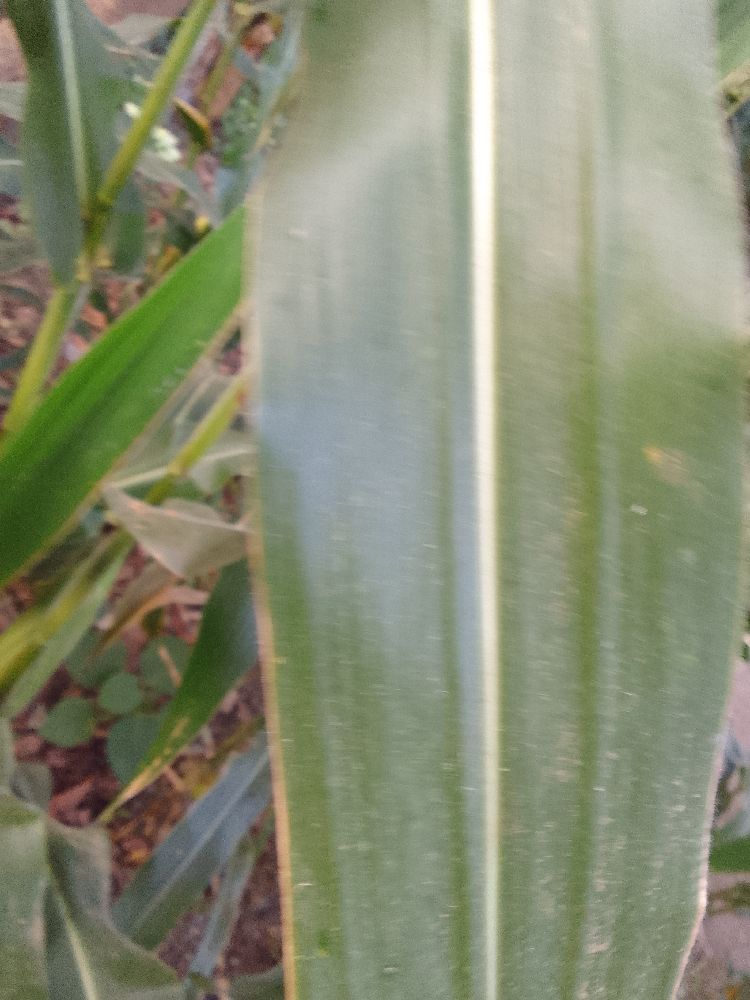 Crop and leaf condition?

maize, healthy
